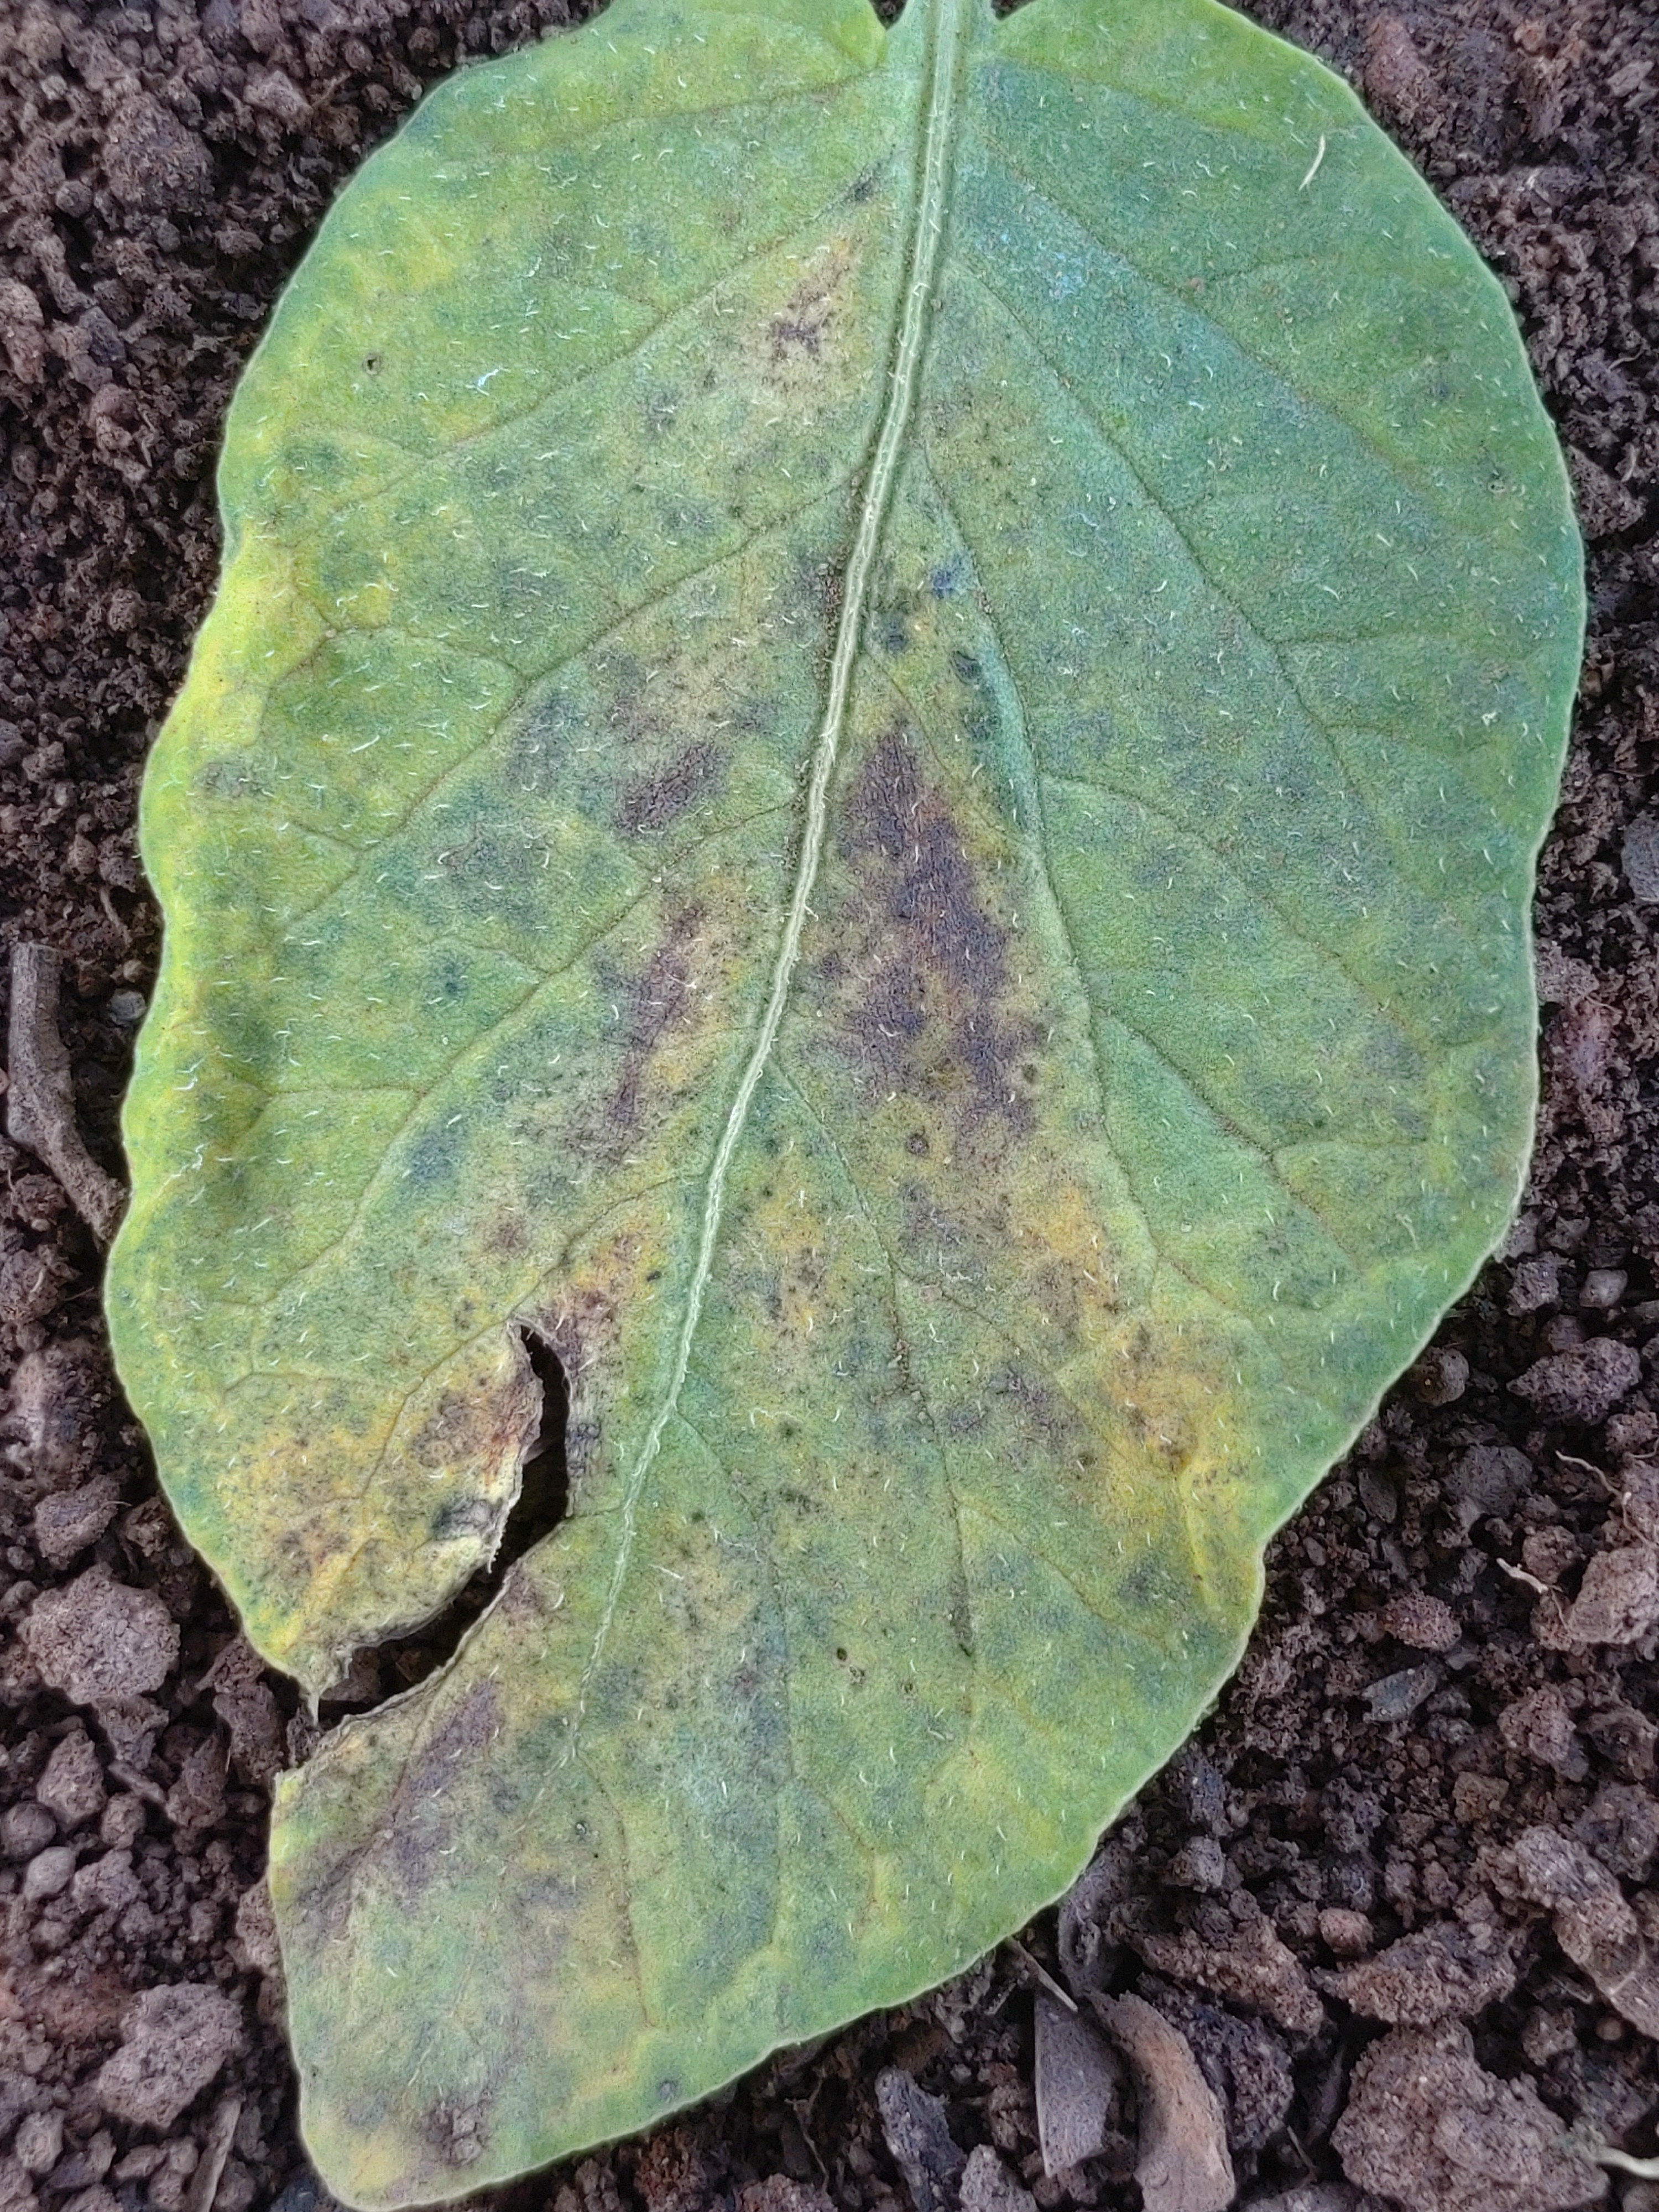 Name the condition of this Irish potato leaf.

late blight
